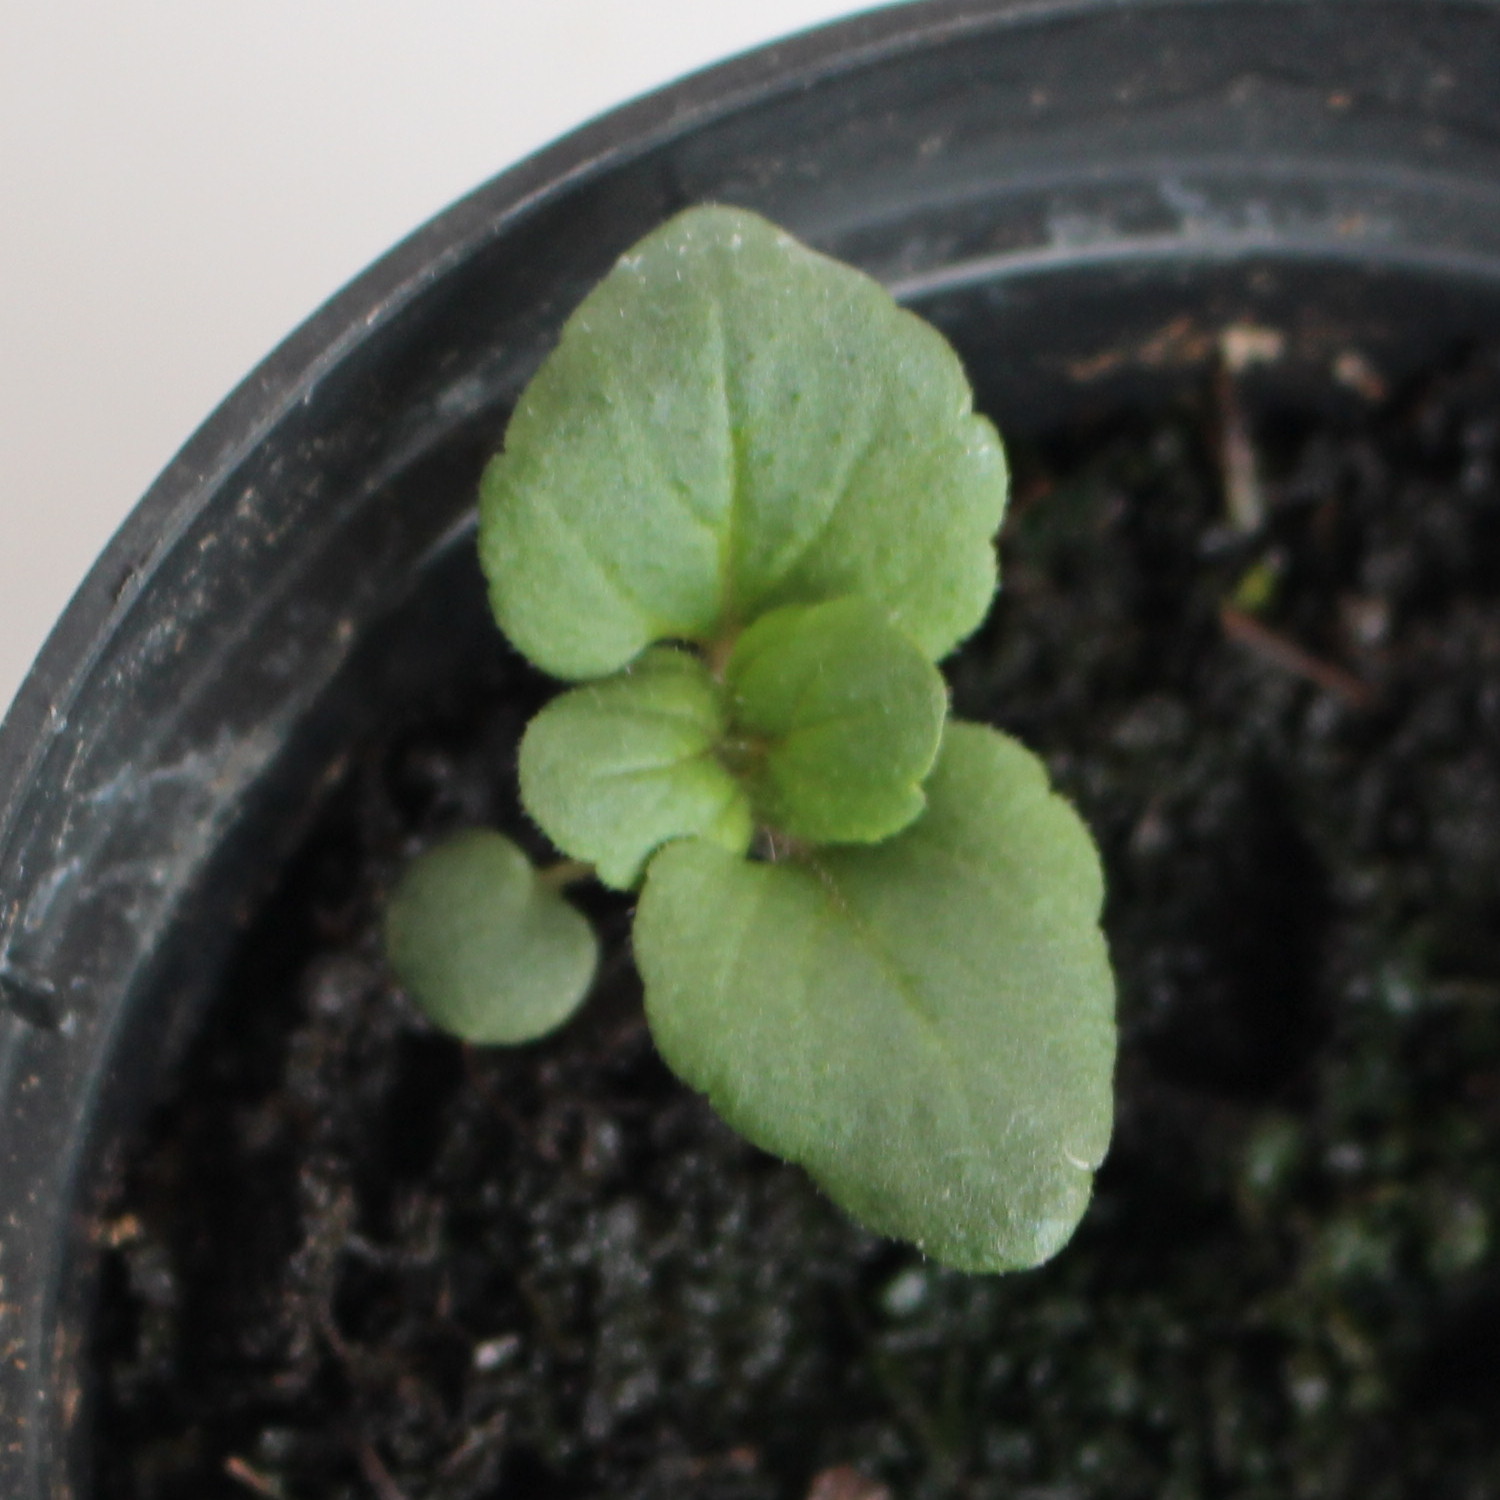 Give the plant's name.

Veronica persica
